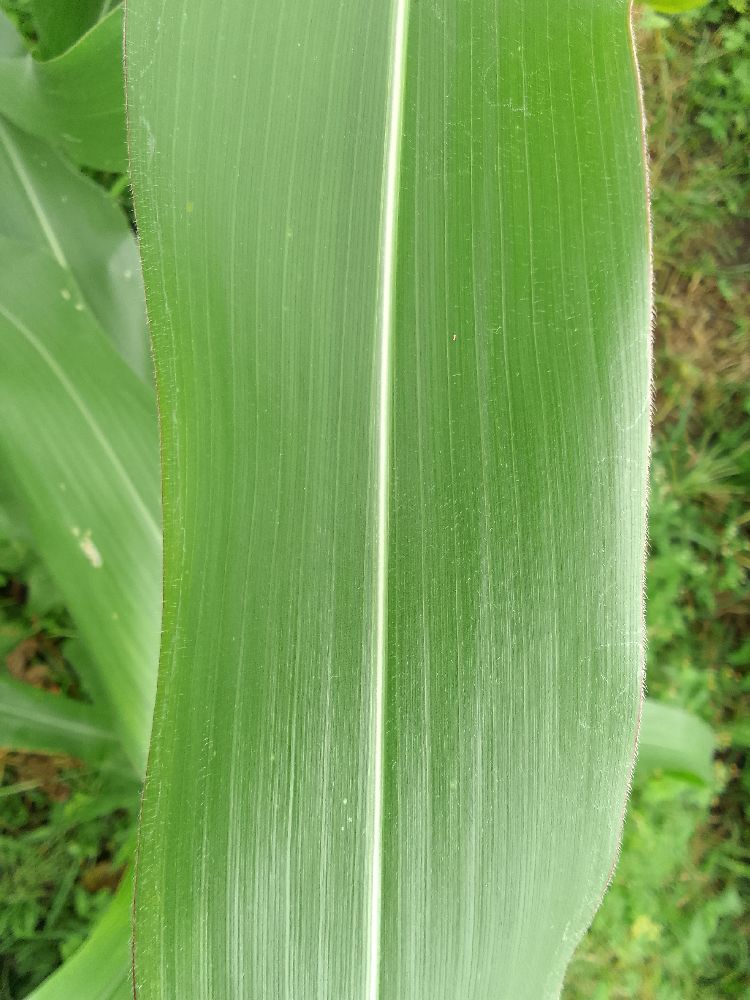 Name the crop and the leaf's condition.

maize, healthy
